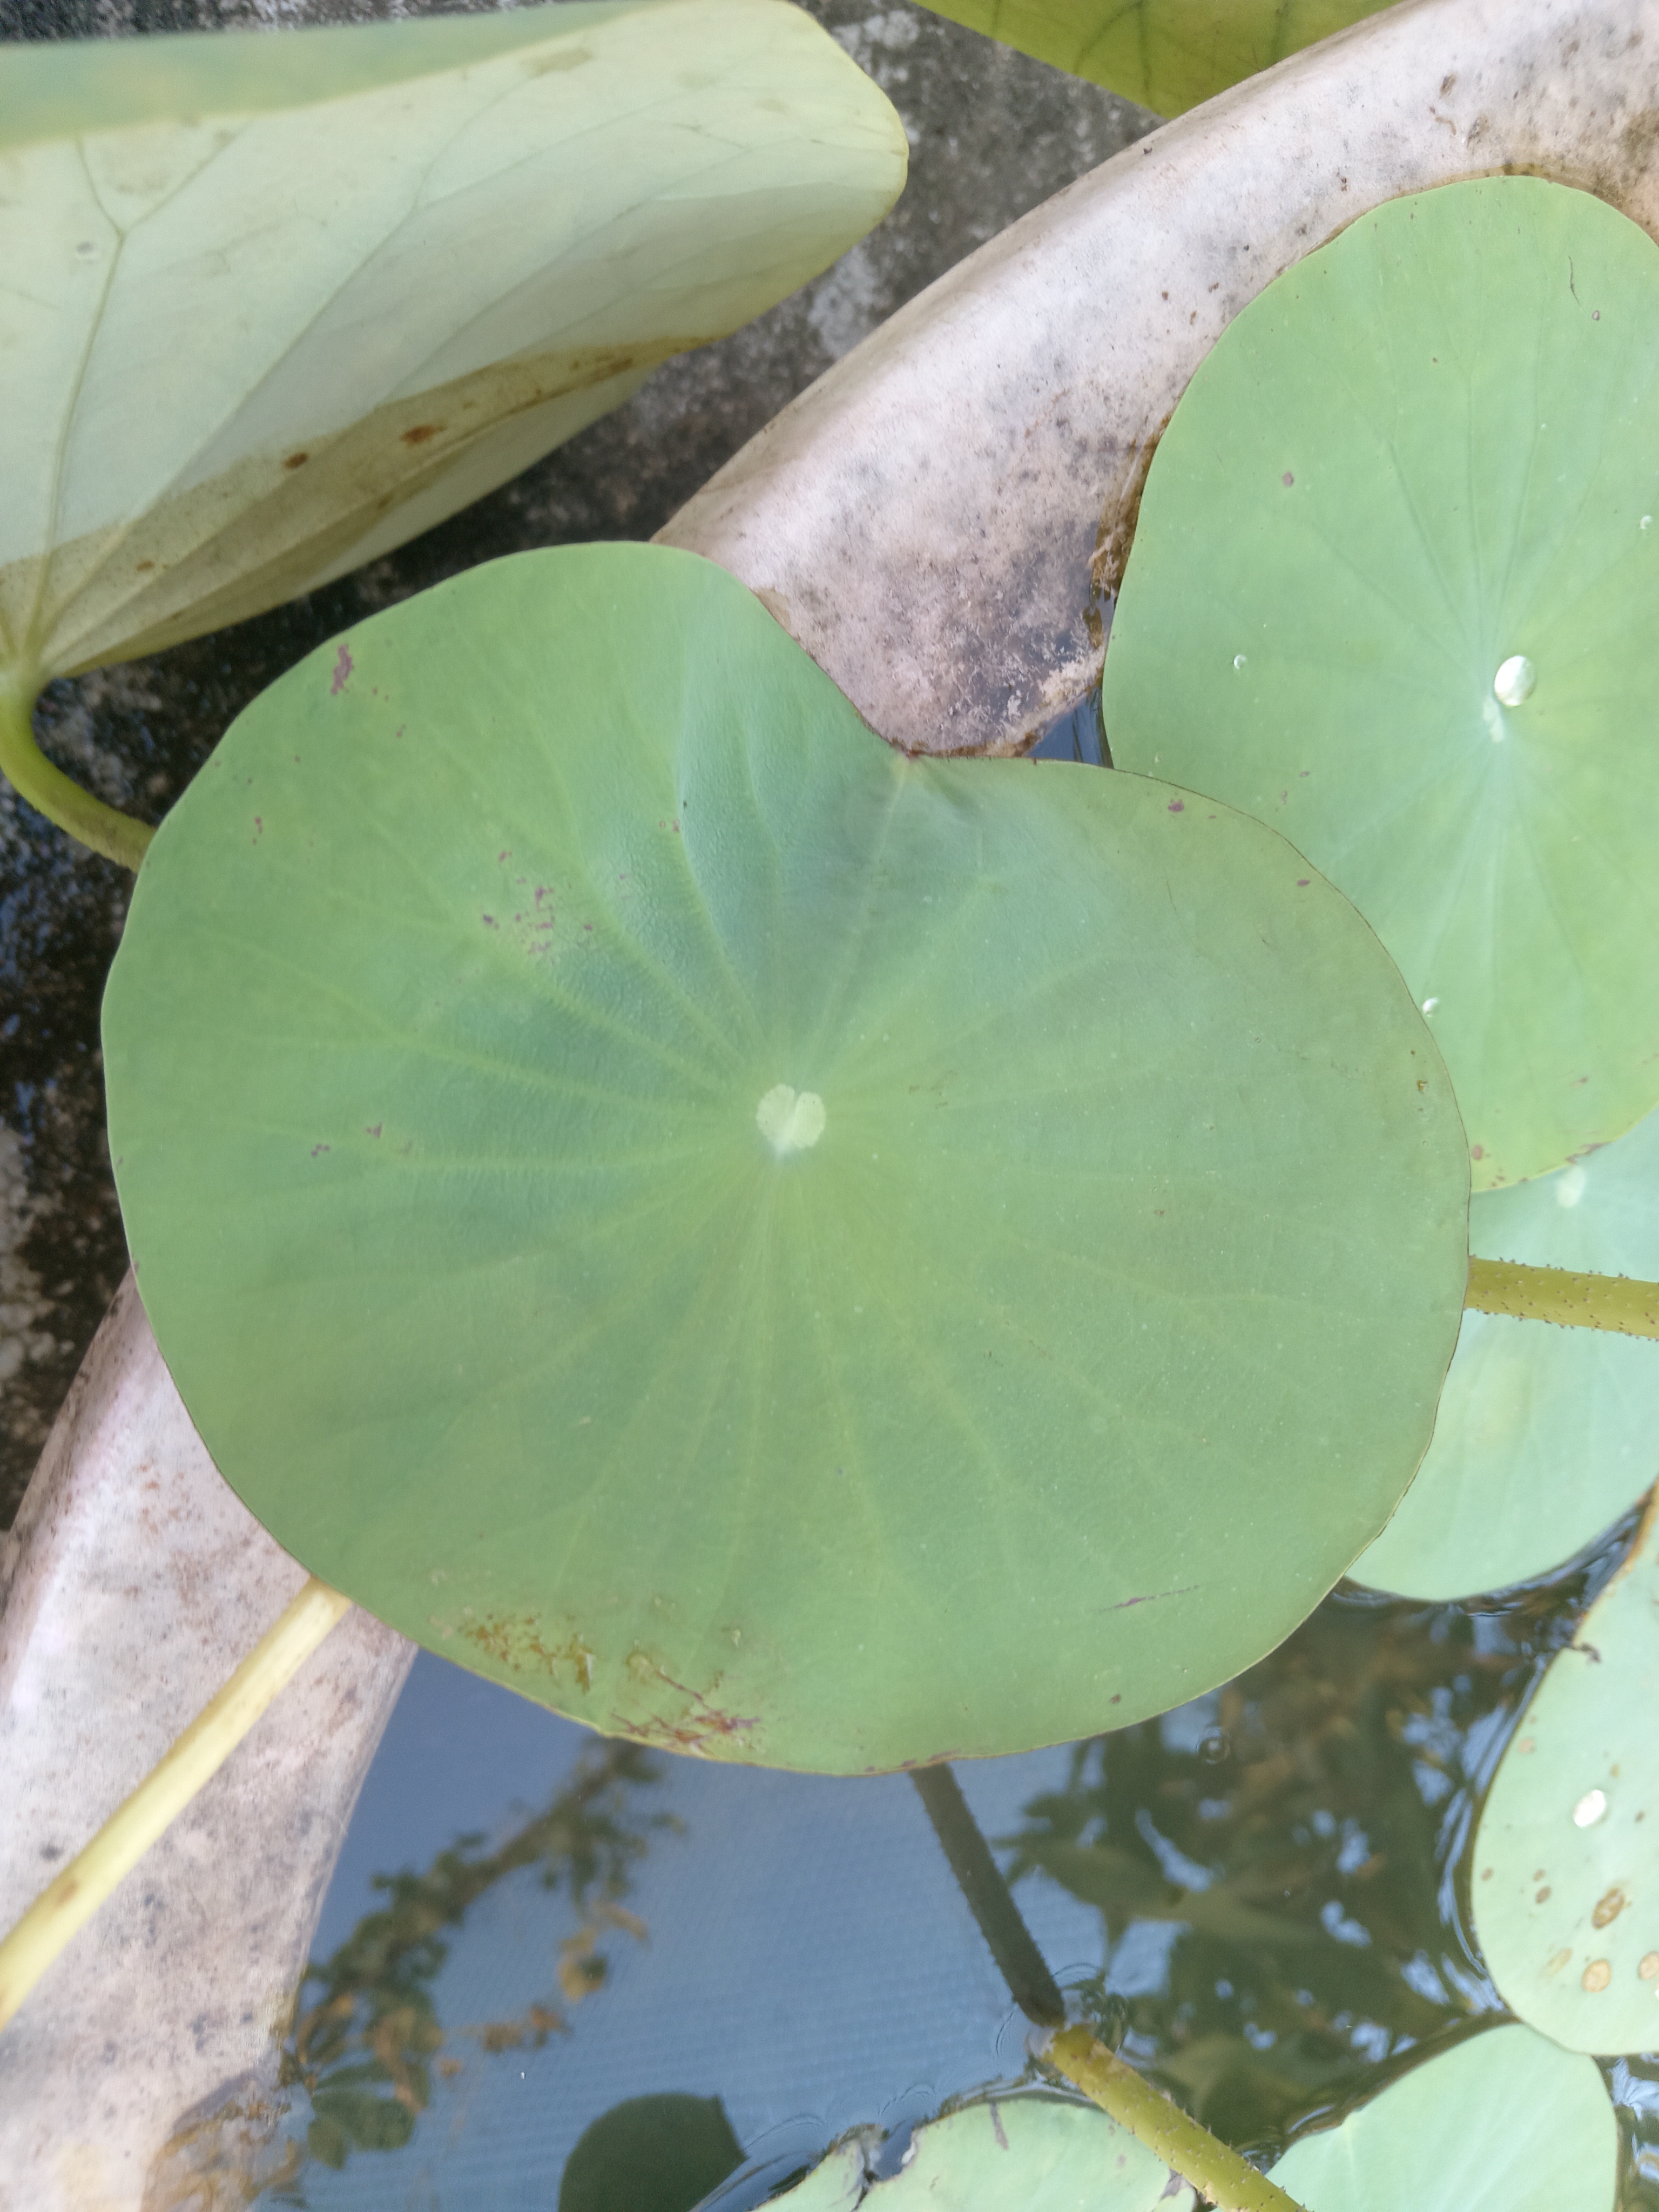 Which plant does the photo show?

lotus
